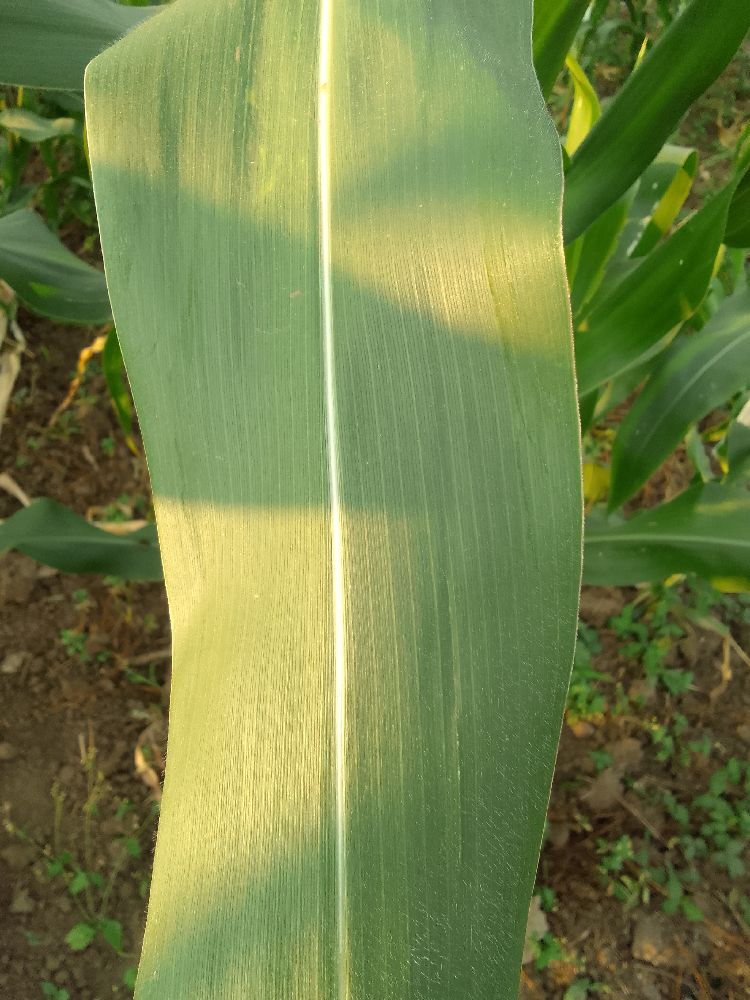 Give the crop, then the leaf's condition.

maize, healthy
